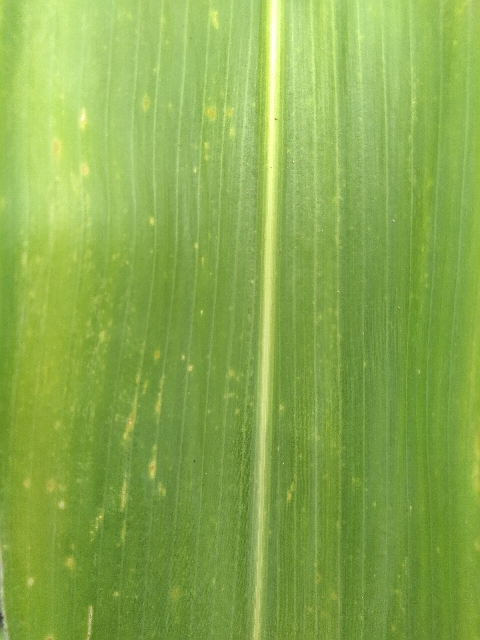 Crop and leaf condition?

maize, maize lethal necrosis
